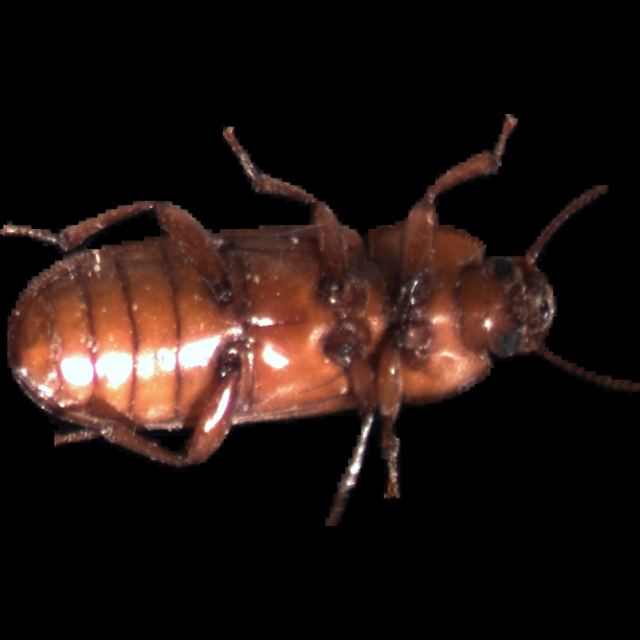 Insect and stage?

mealworm beetle
